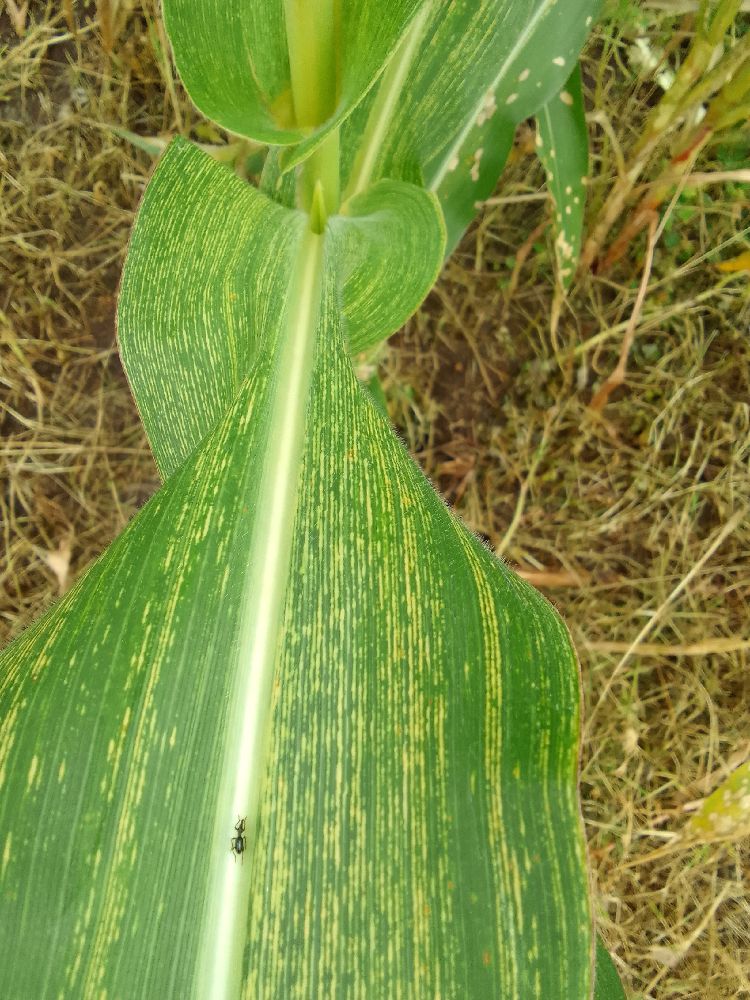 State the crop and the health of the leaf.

maize, maize streak virus
